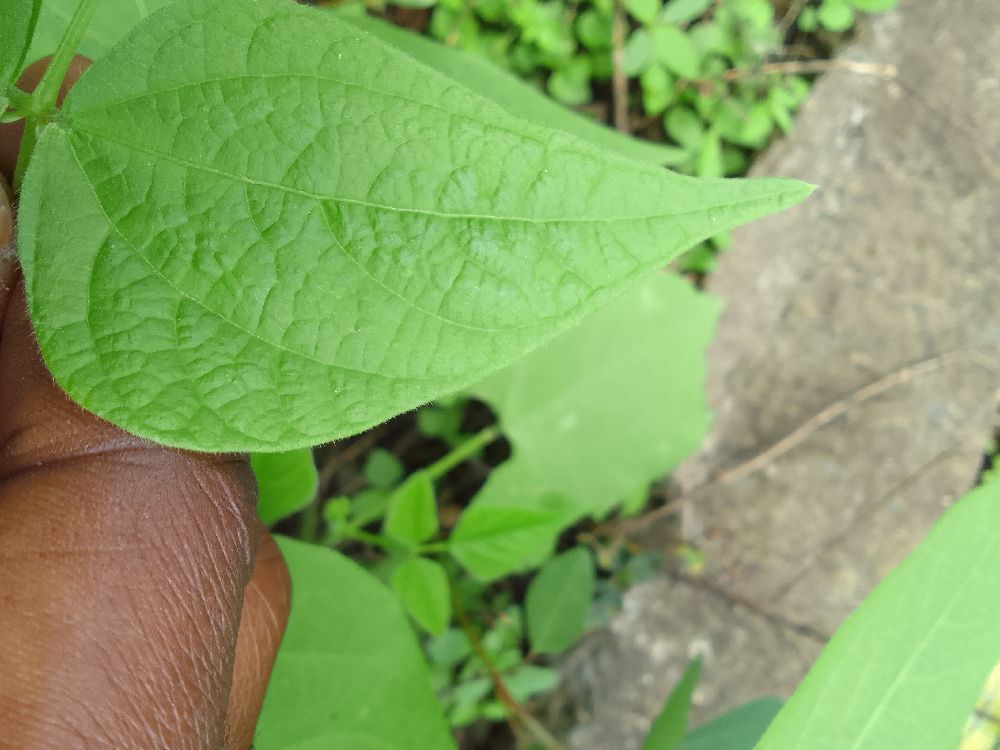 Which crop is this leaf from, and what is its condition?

common bean, healthy
